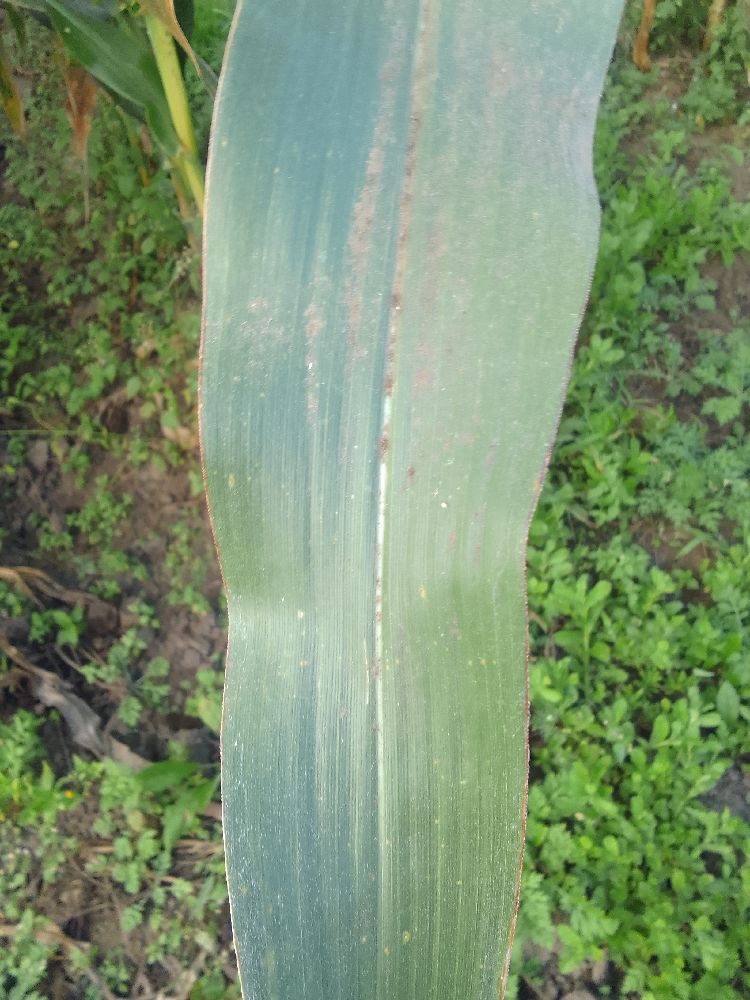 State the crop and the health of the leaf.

maize, healthy
